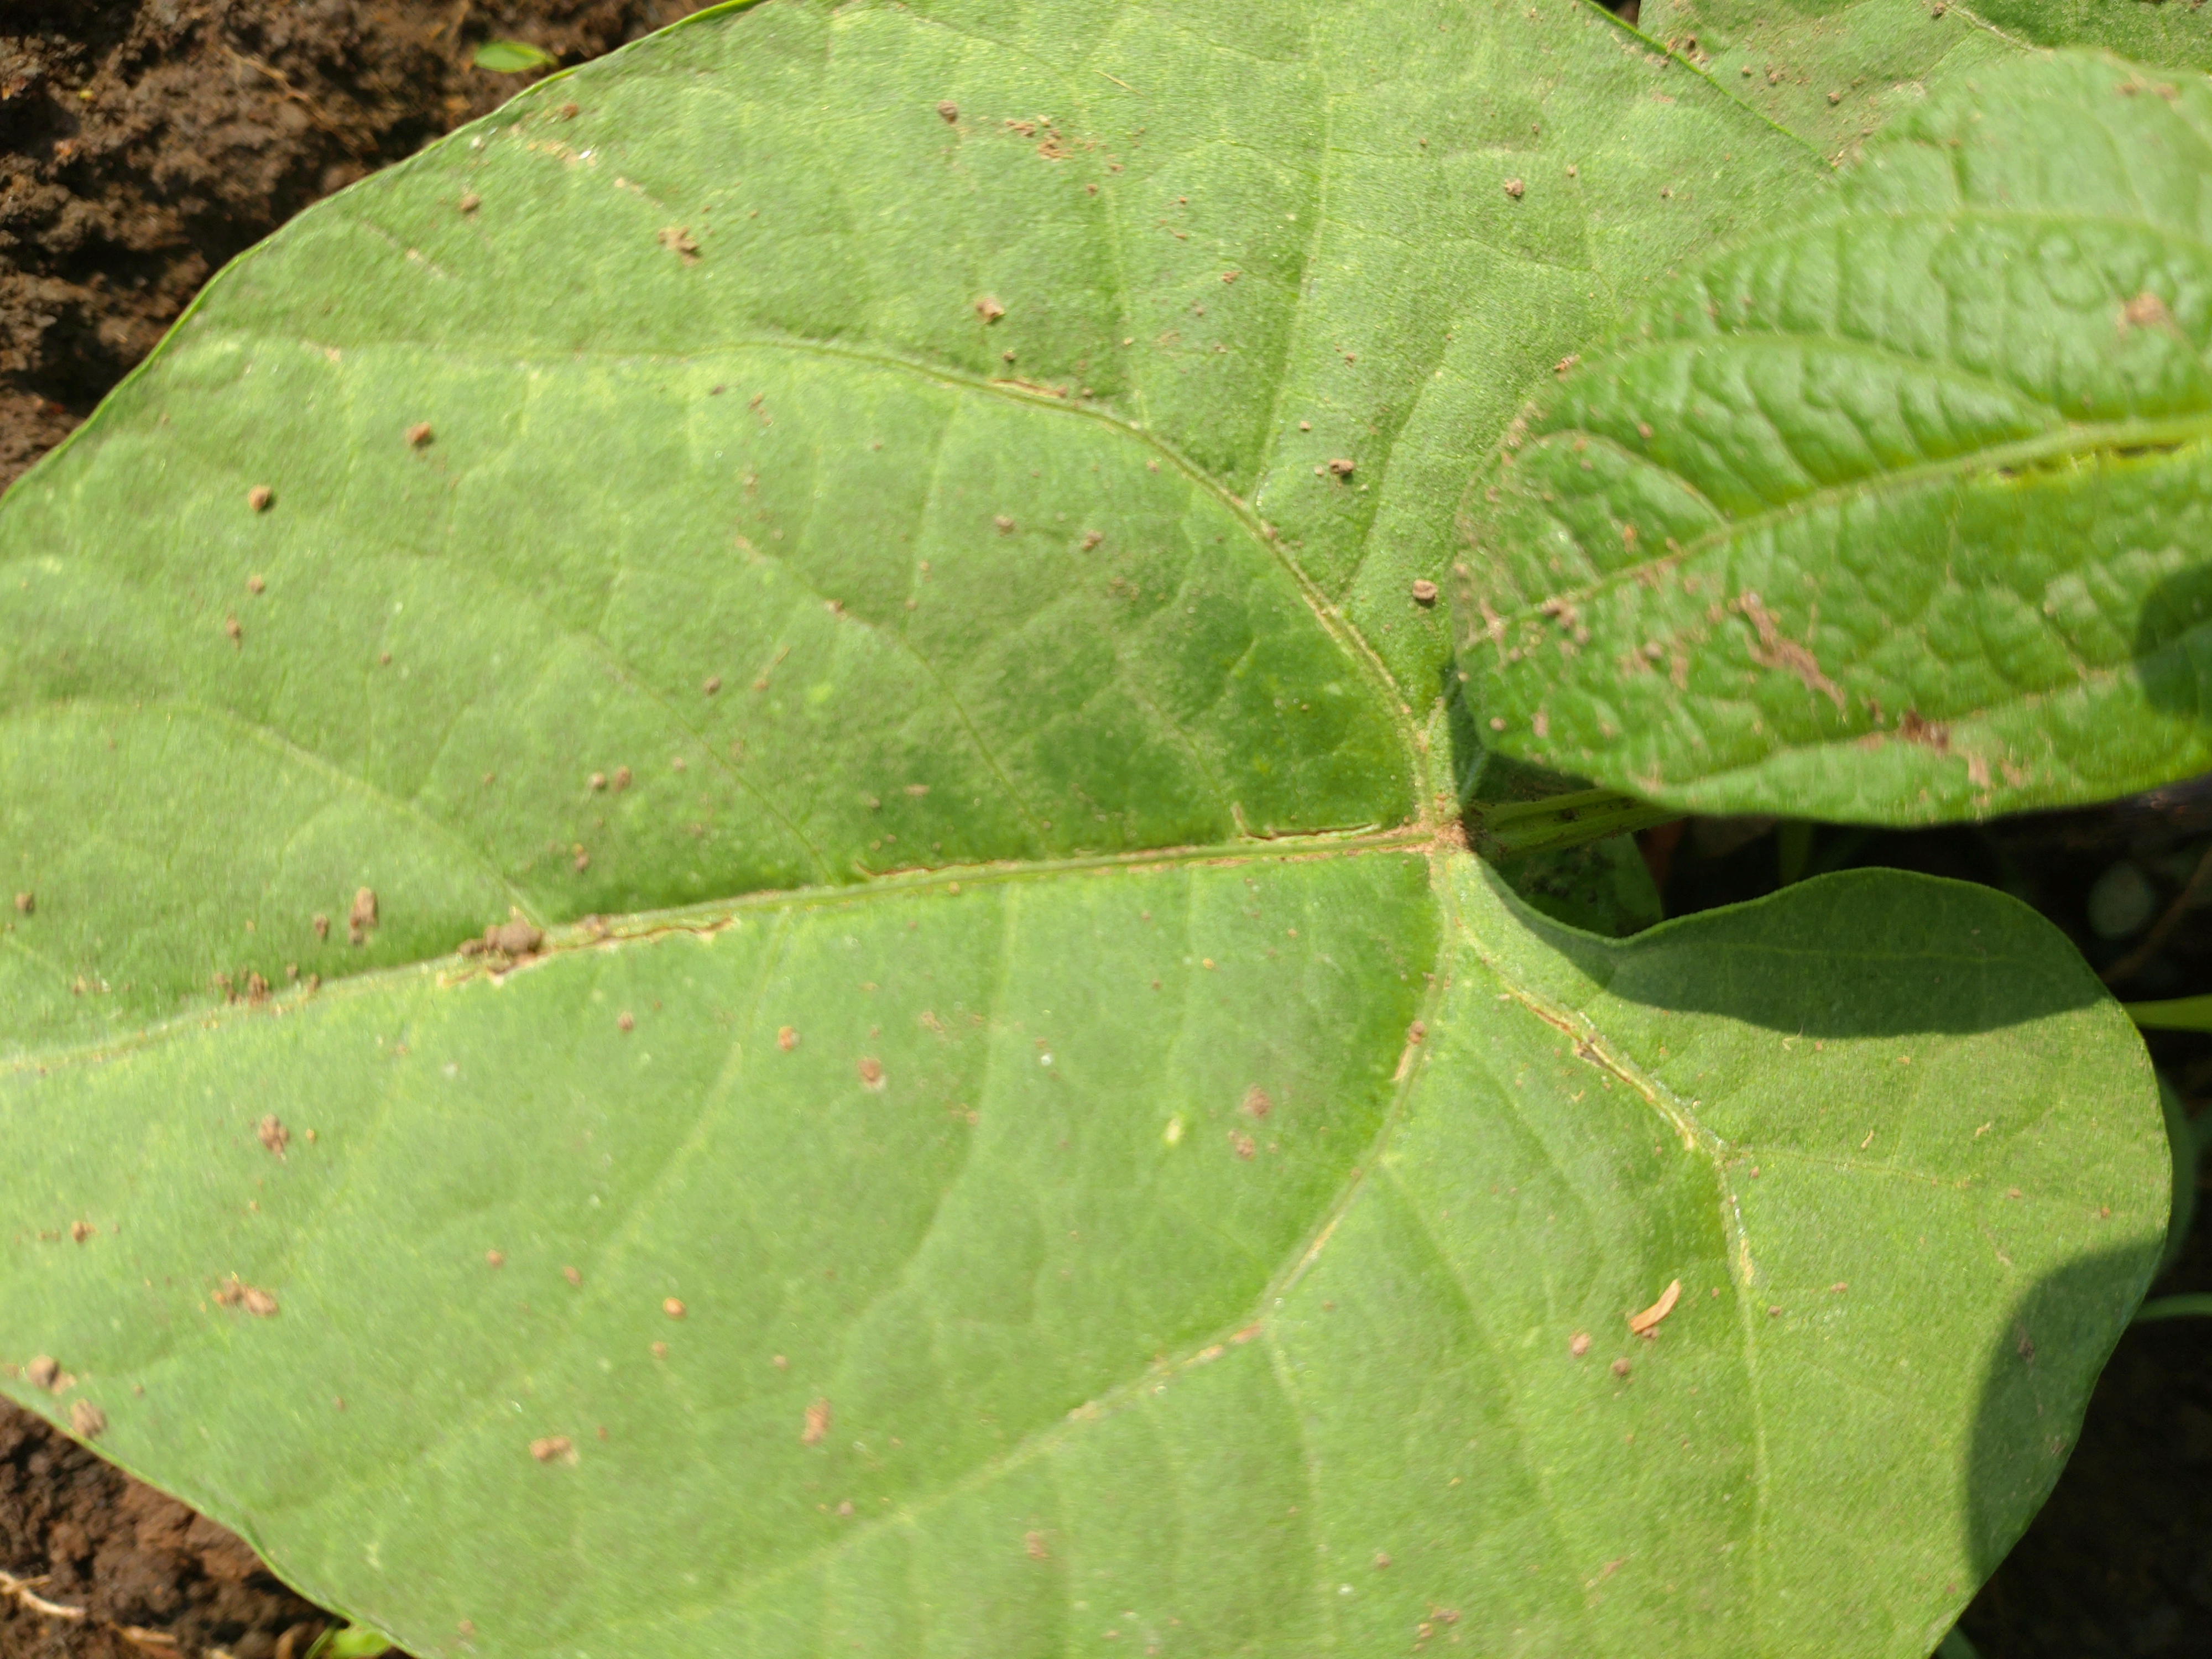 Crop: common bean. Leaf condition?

healthy
